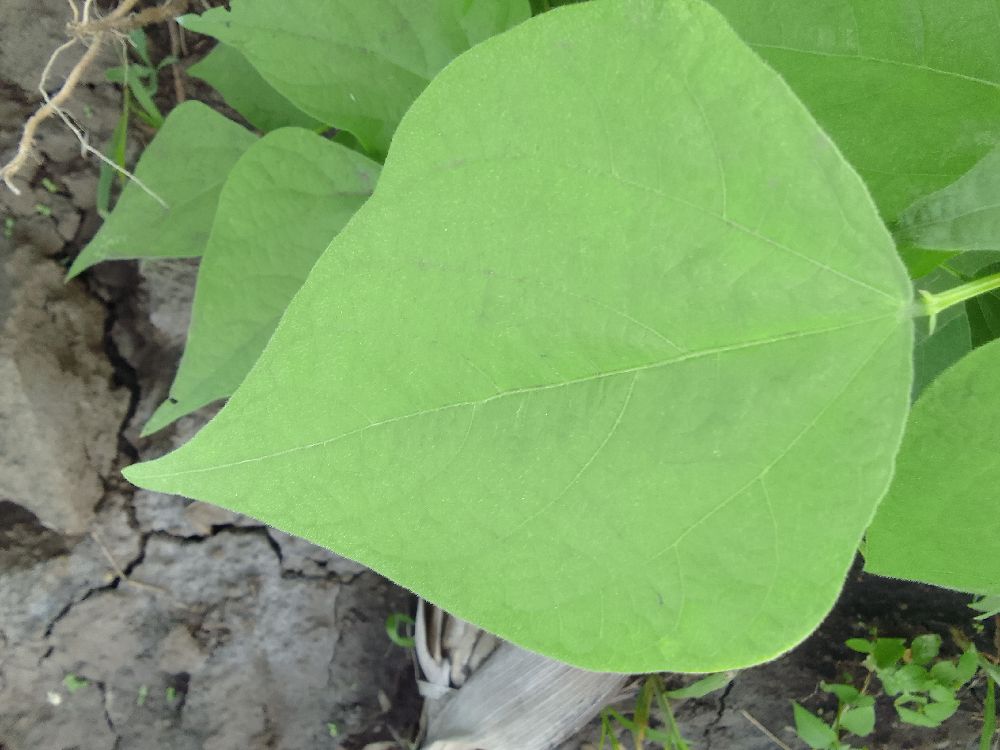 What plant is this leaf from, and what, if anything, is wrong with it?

common bean, healthy
